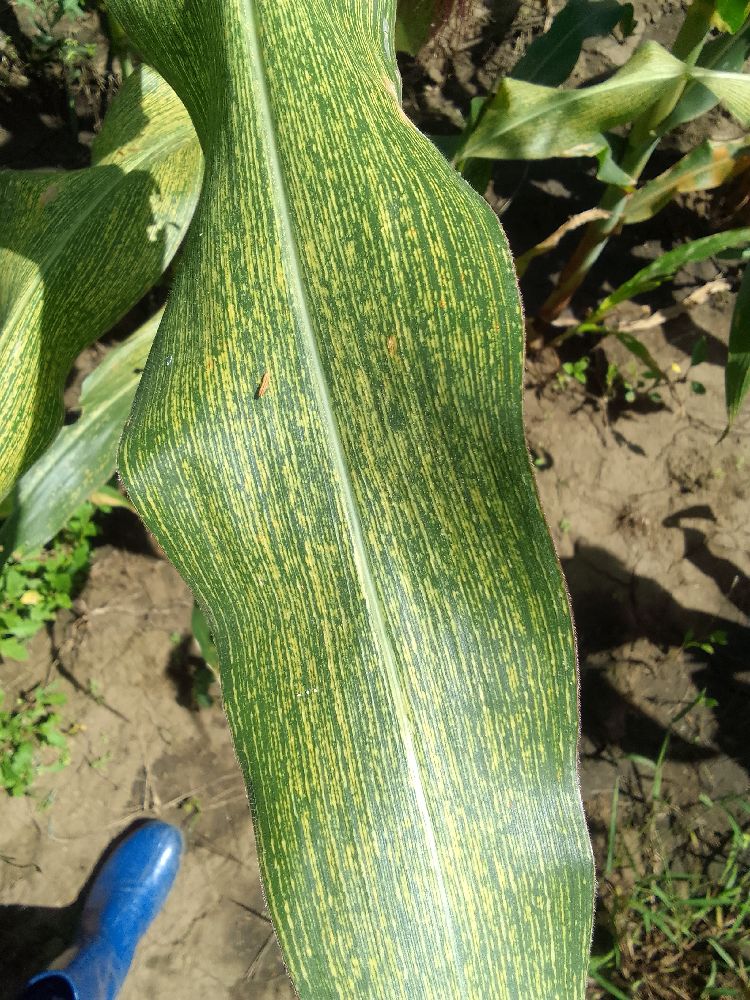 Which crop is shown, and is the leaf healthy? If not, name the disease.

maize, maize streak virus
